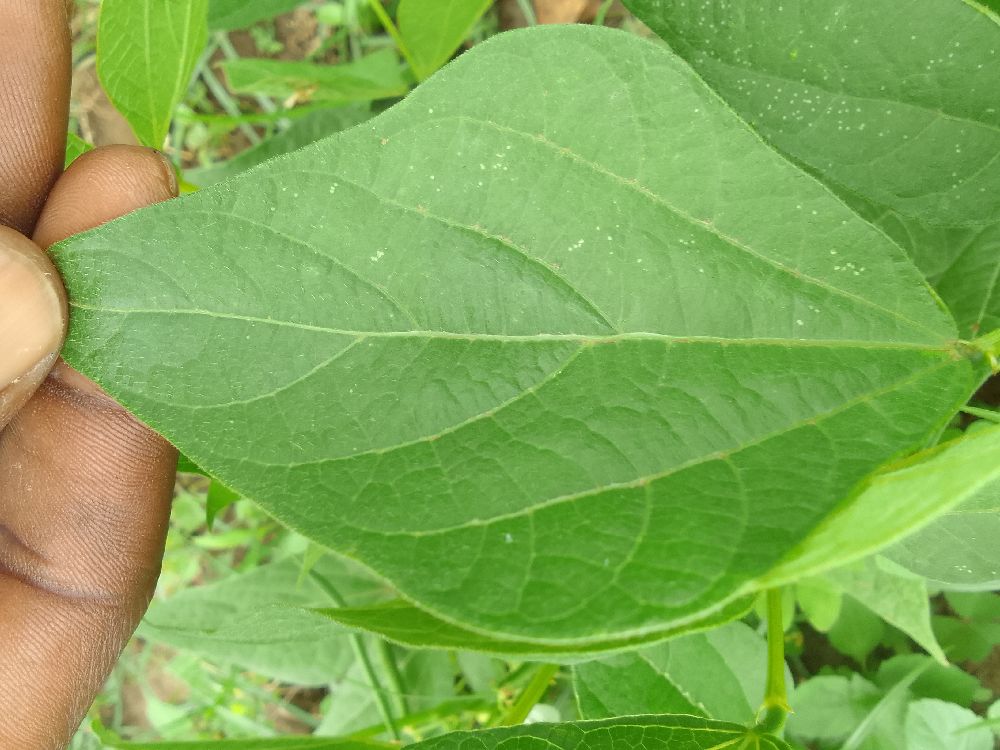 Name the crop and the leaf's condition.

common bean, healthy
